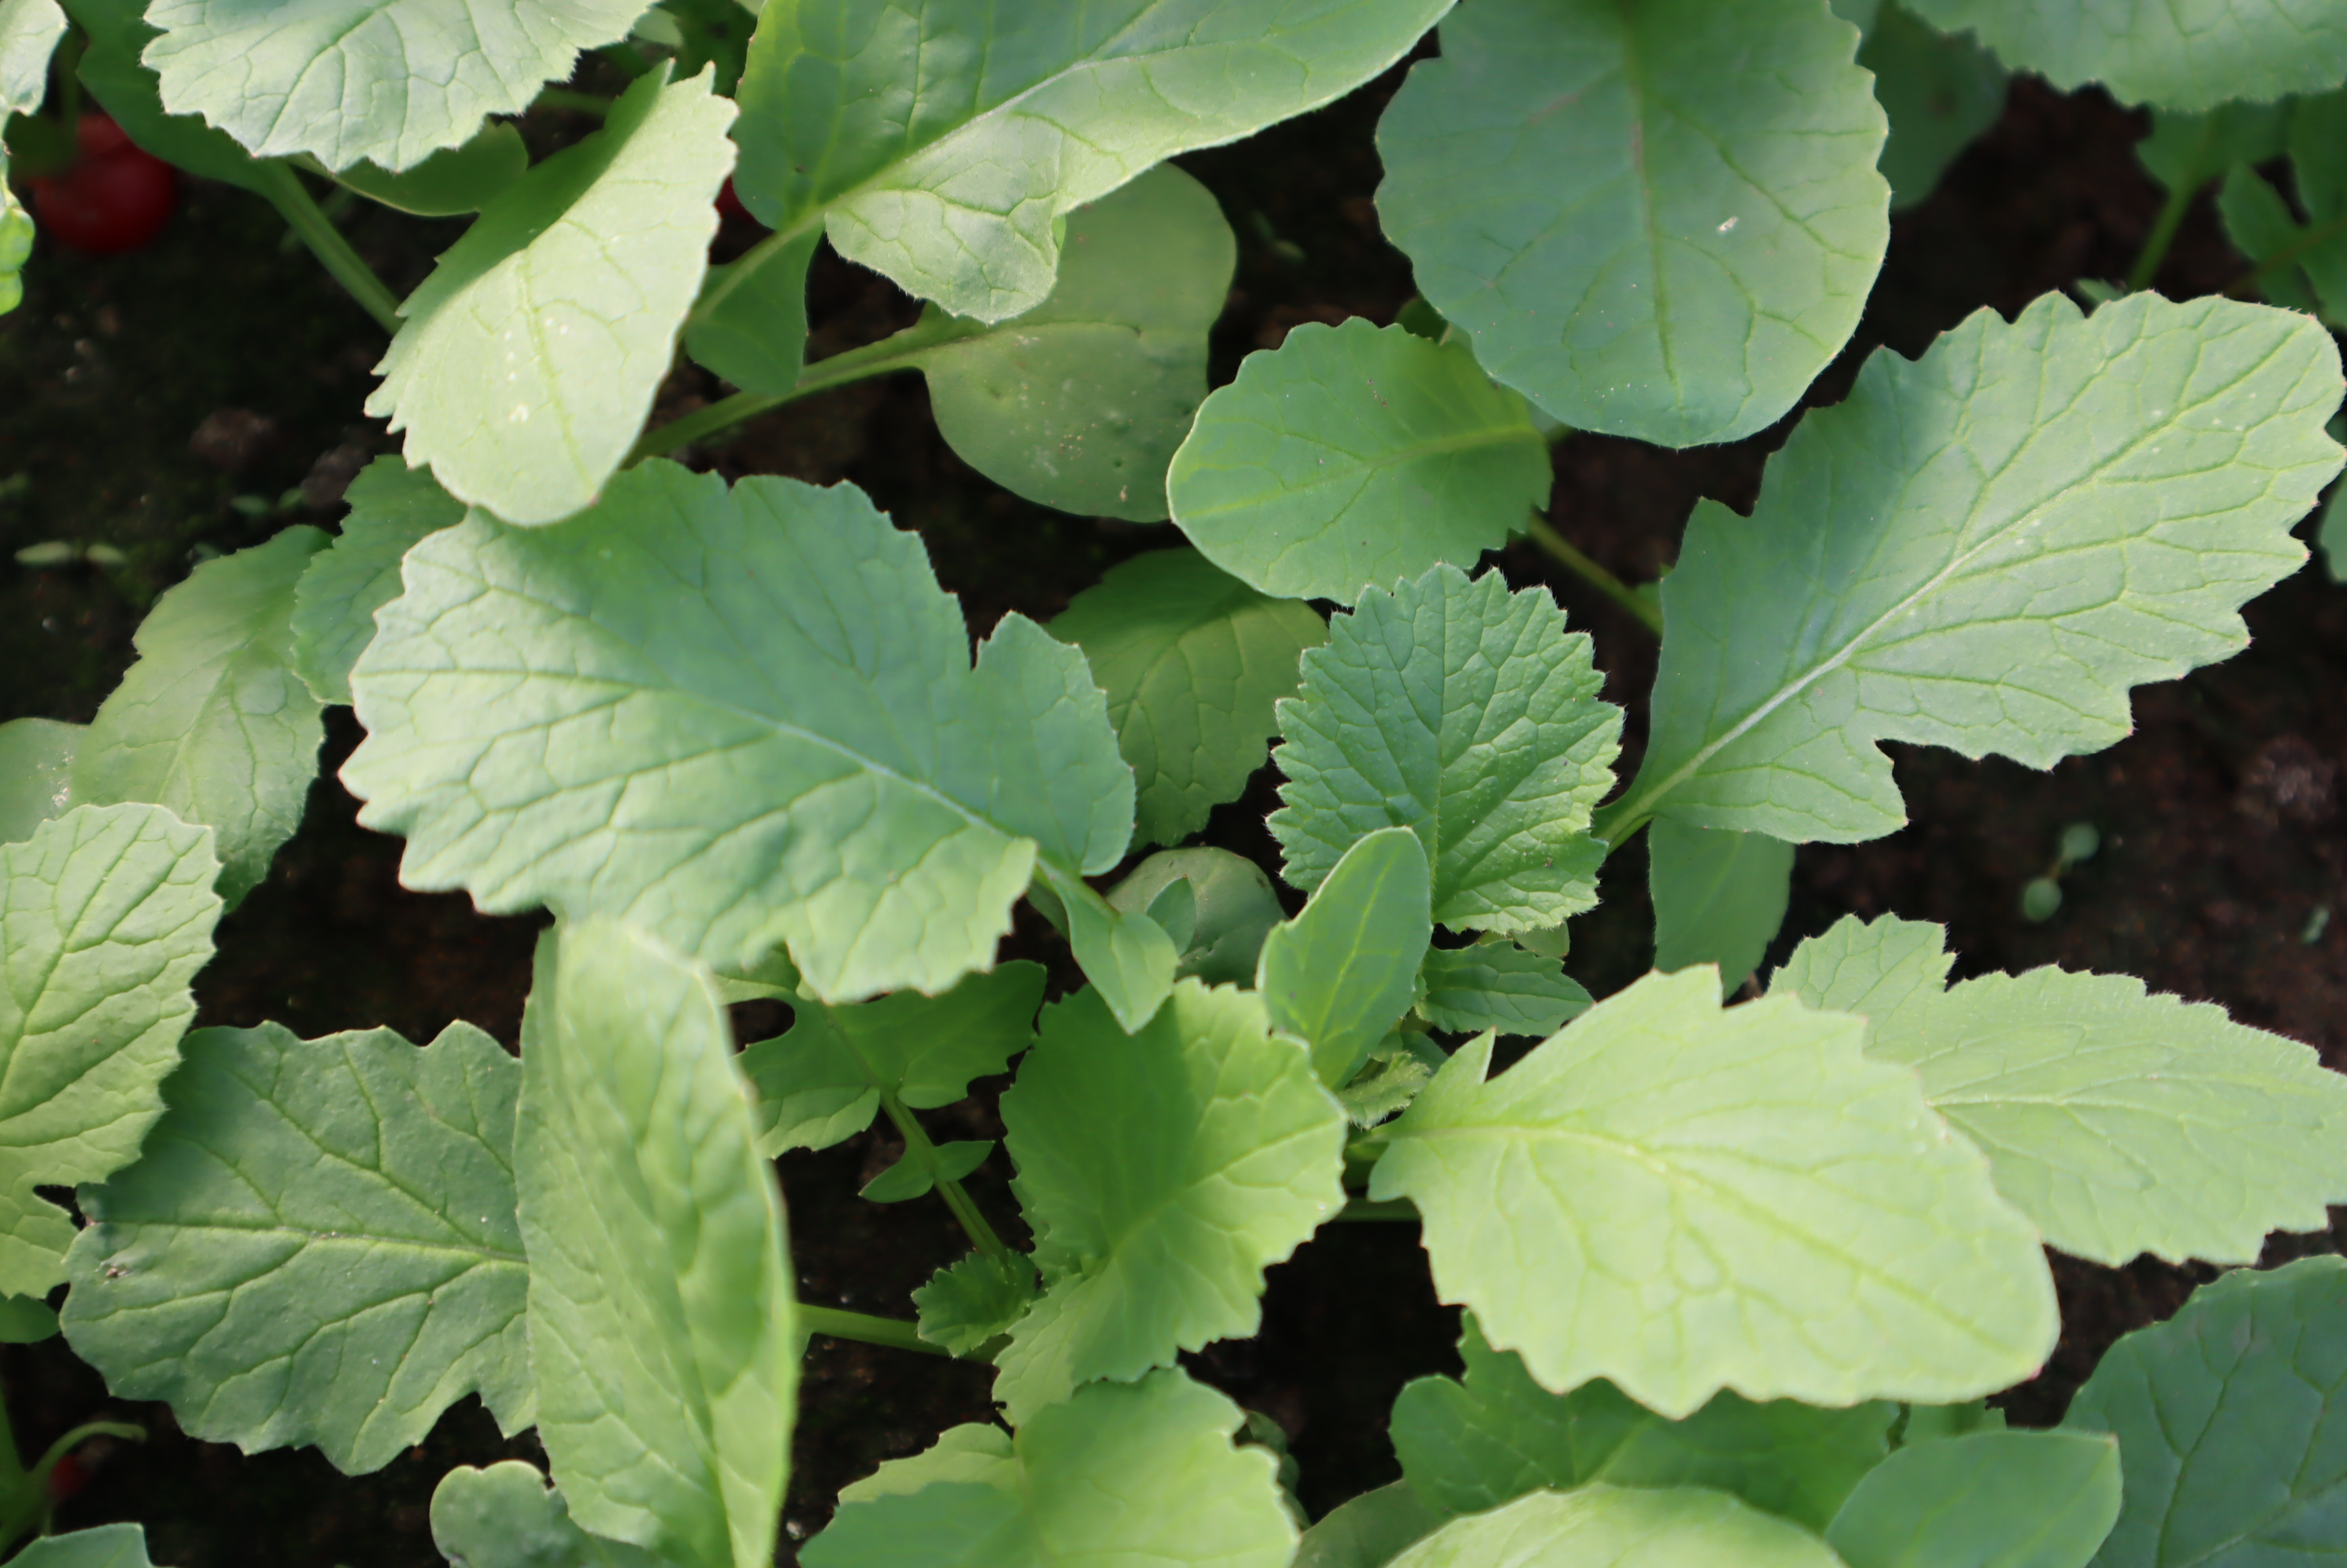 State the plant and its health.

radish, healthy
